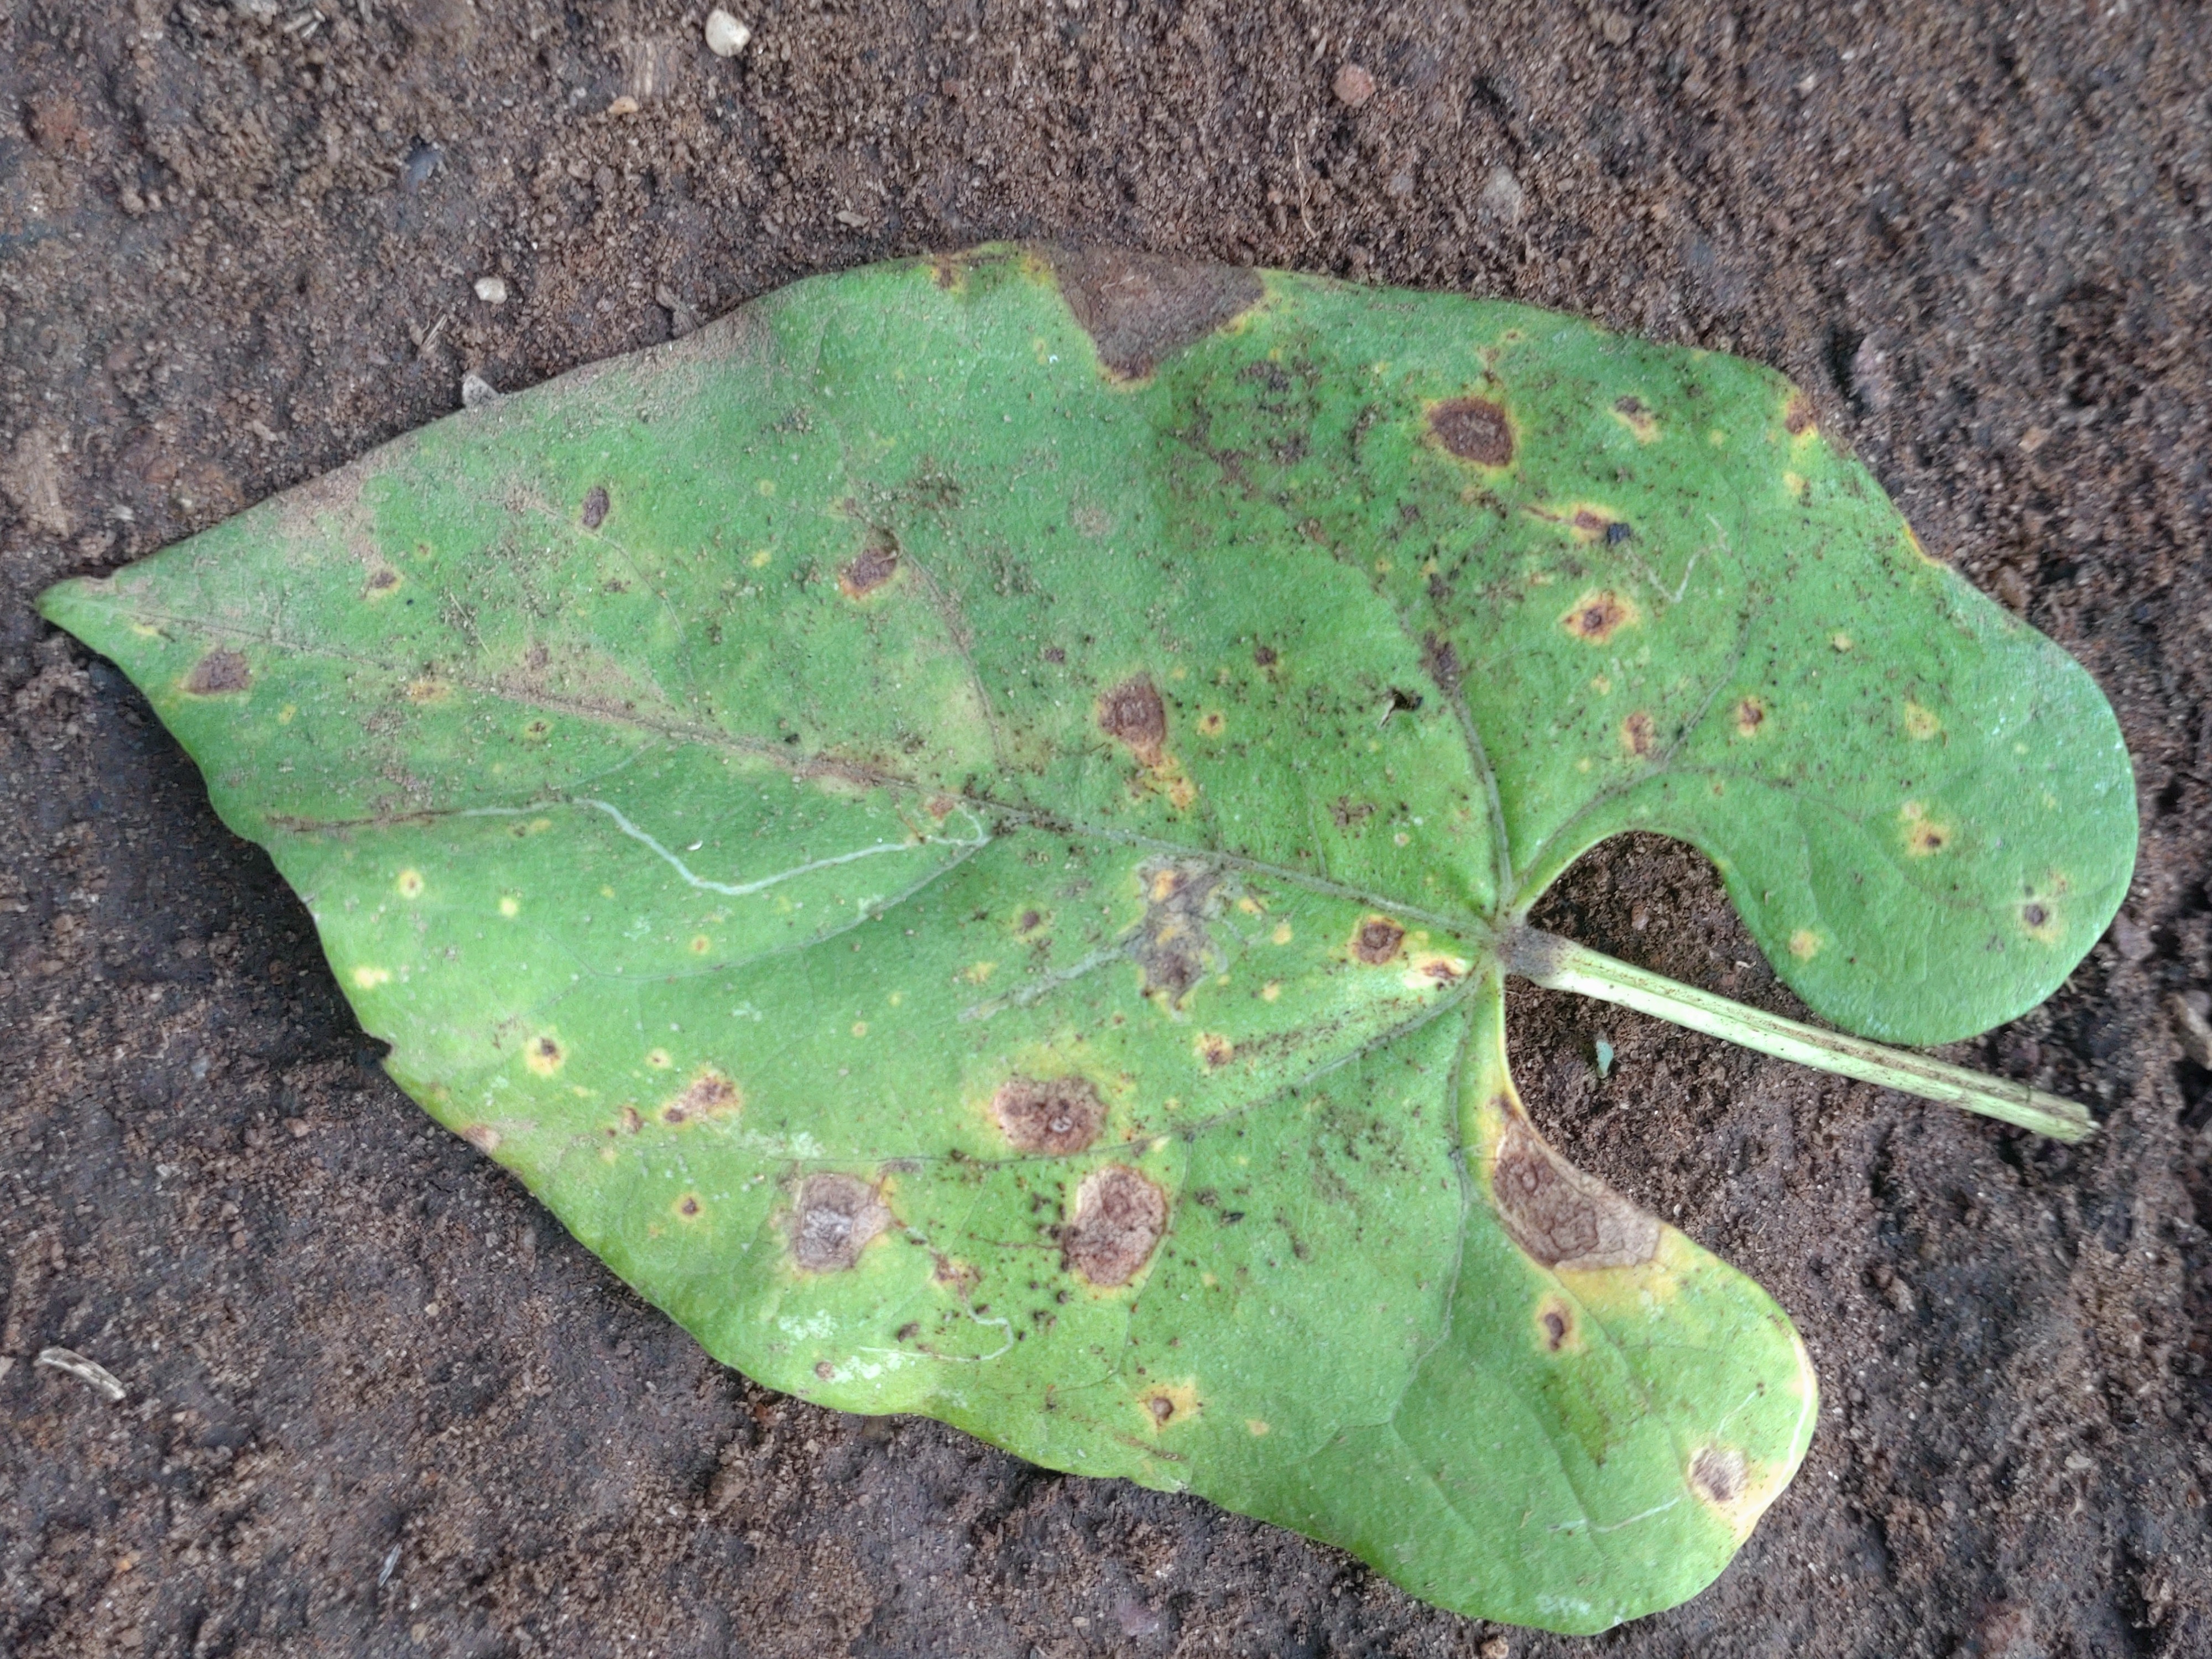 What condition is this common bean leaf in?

rust
